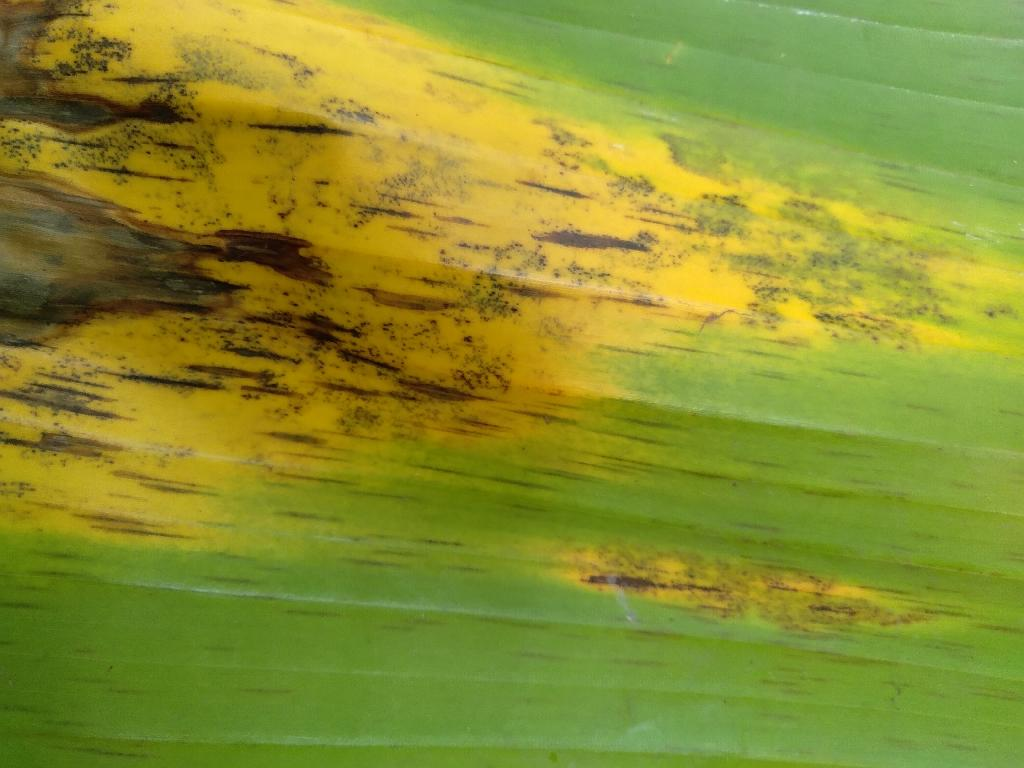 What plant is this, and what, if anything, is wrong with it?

banana, black sigatoka
